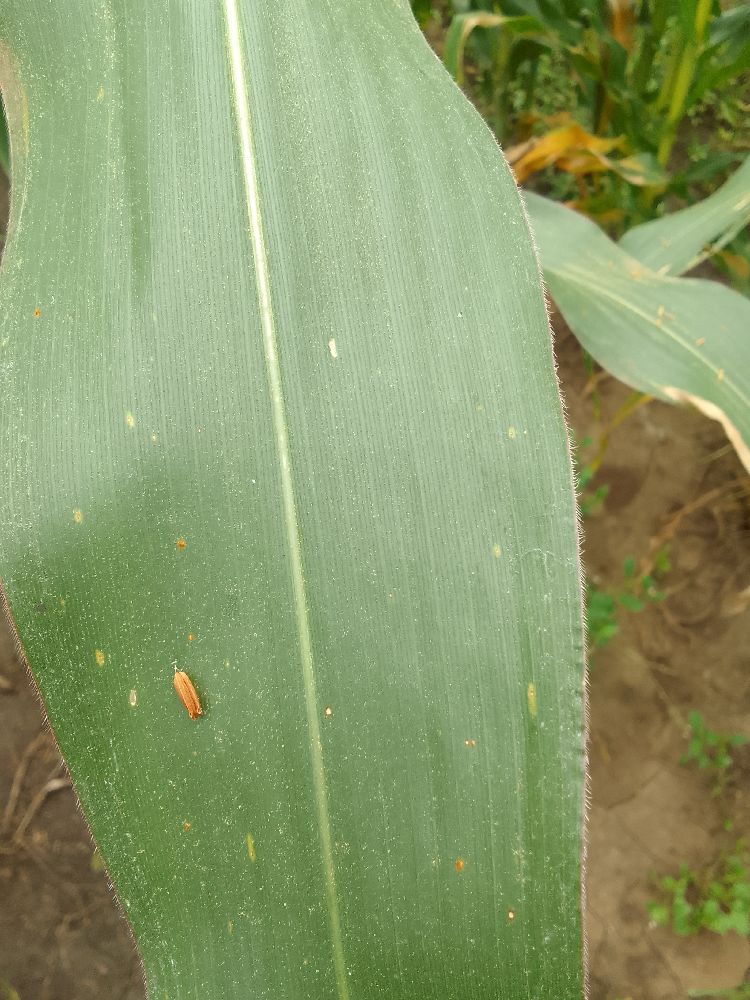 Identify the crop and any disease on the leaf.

maize, healthy
